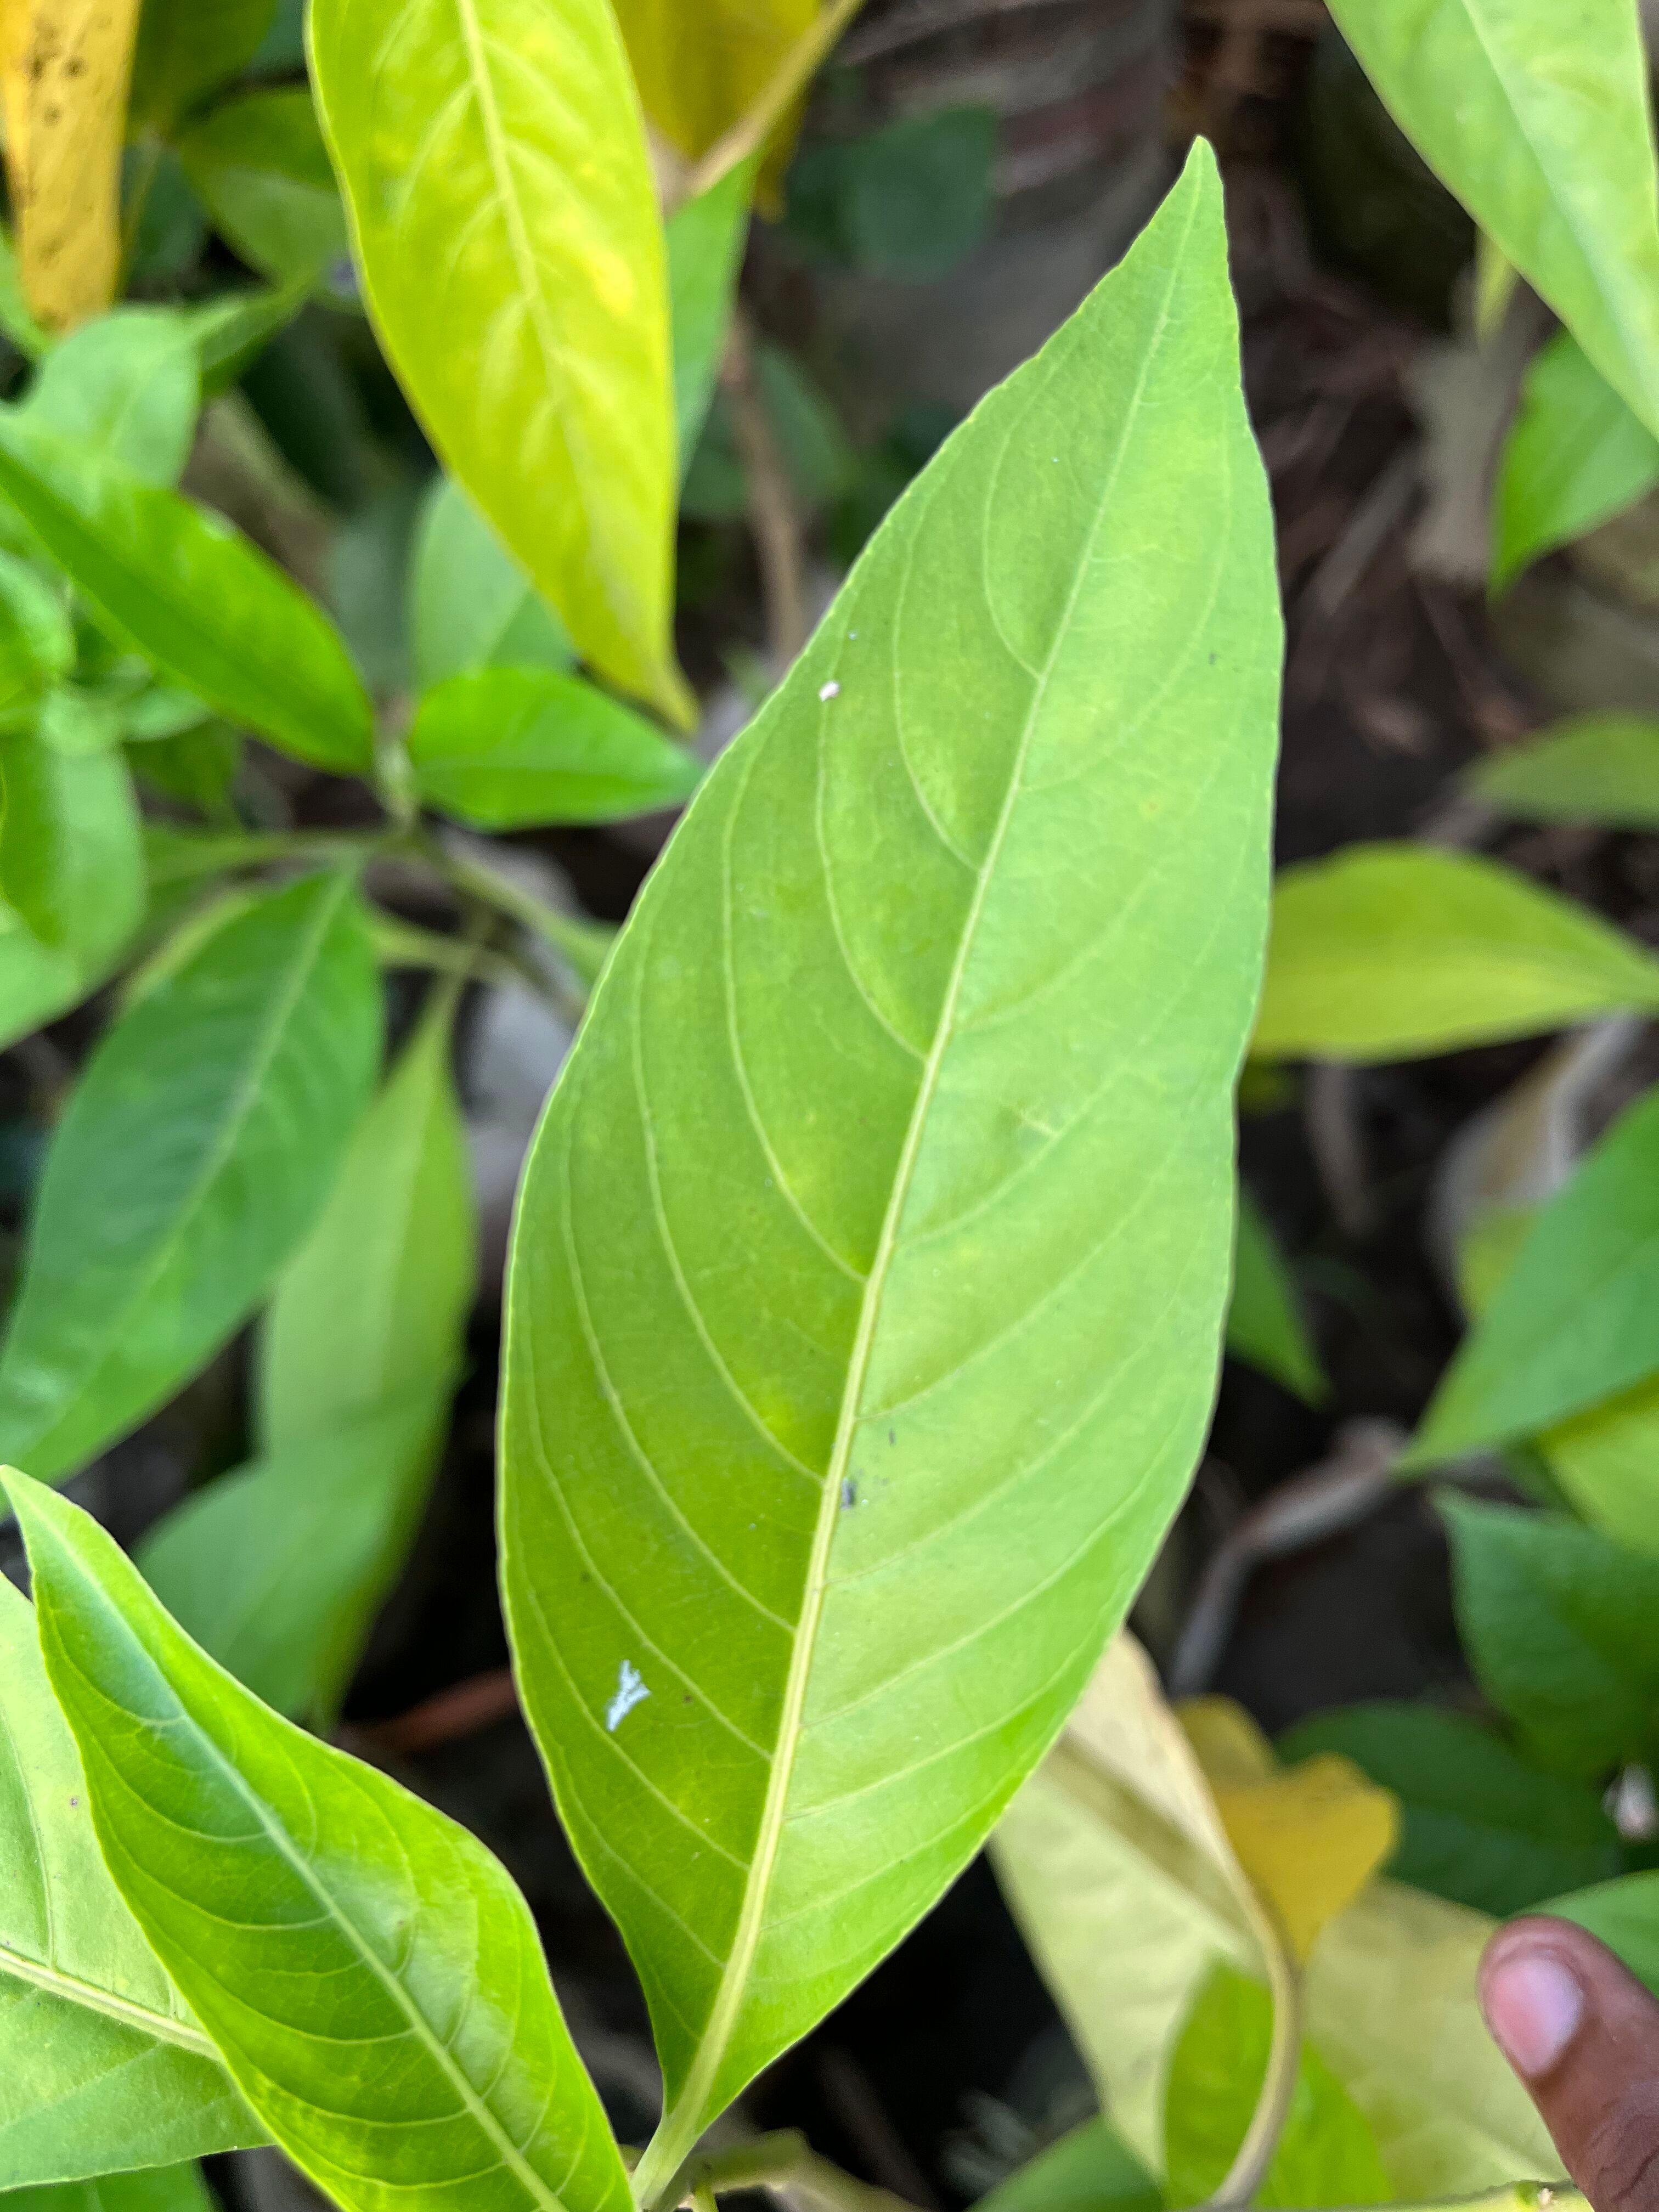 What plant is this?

vasaka
